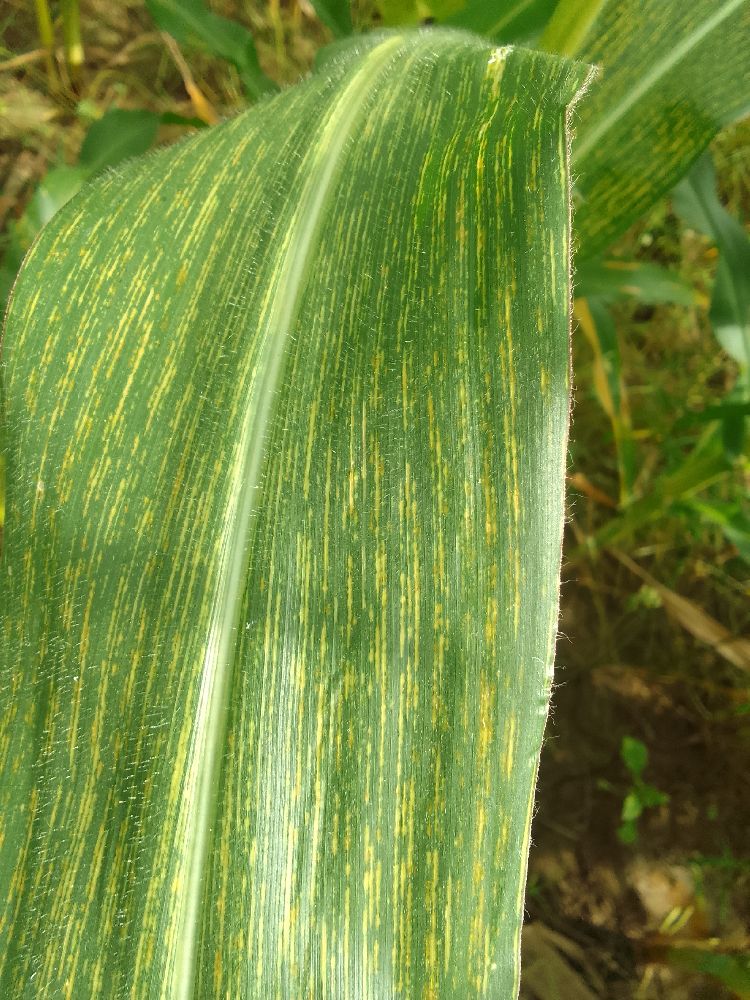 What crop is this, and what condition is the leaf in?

maize, maize streak virus
